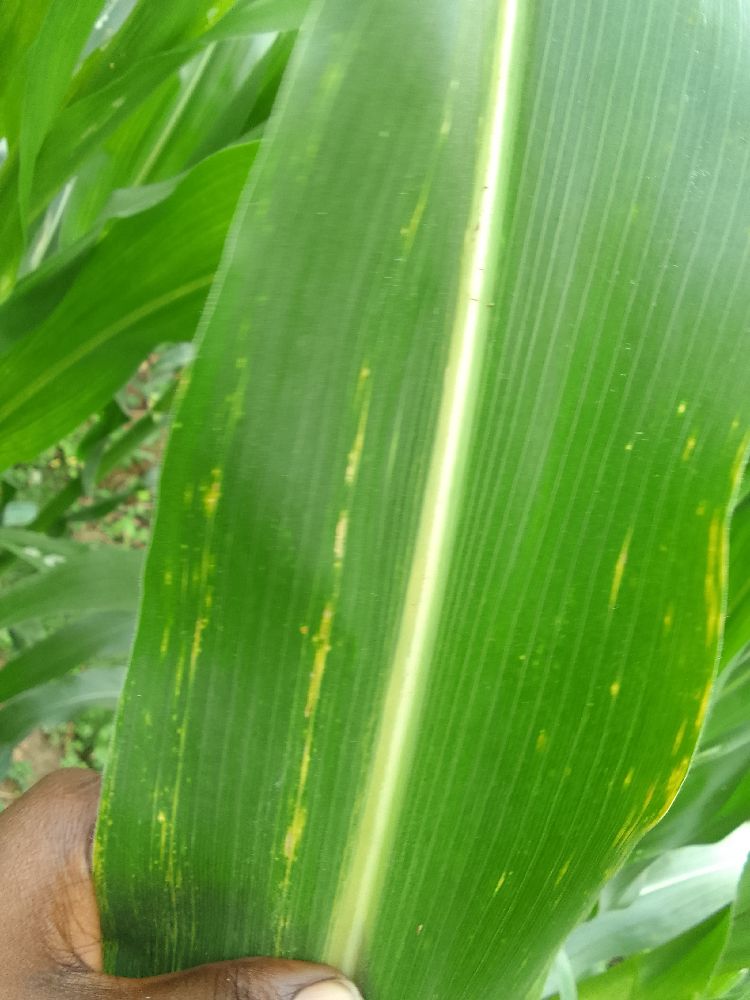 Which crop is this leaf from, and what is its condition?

maize, maize lethal necrosis
